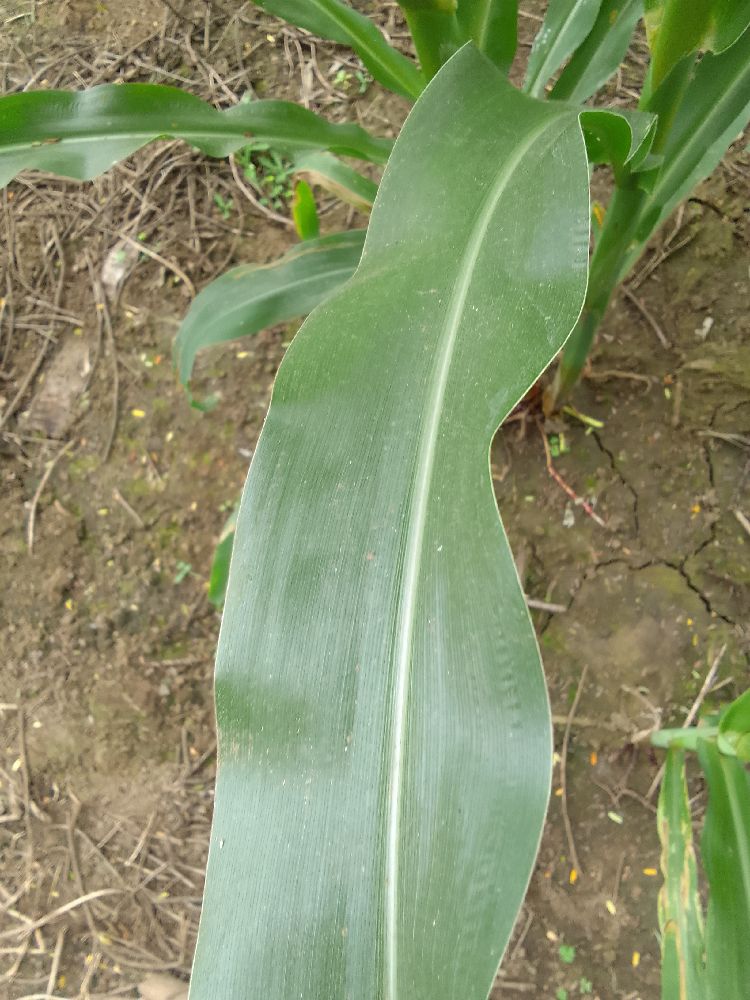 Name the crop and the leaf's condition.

maize, healthy
